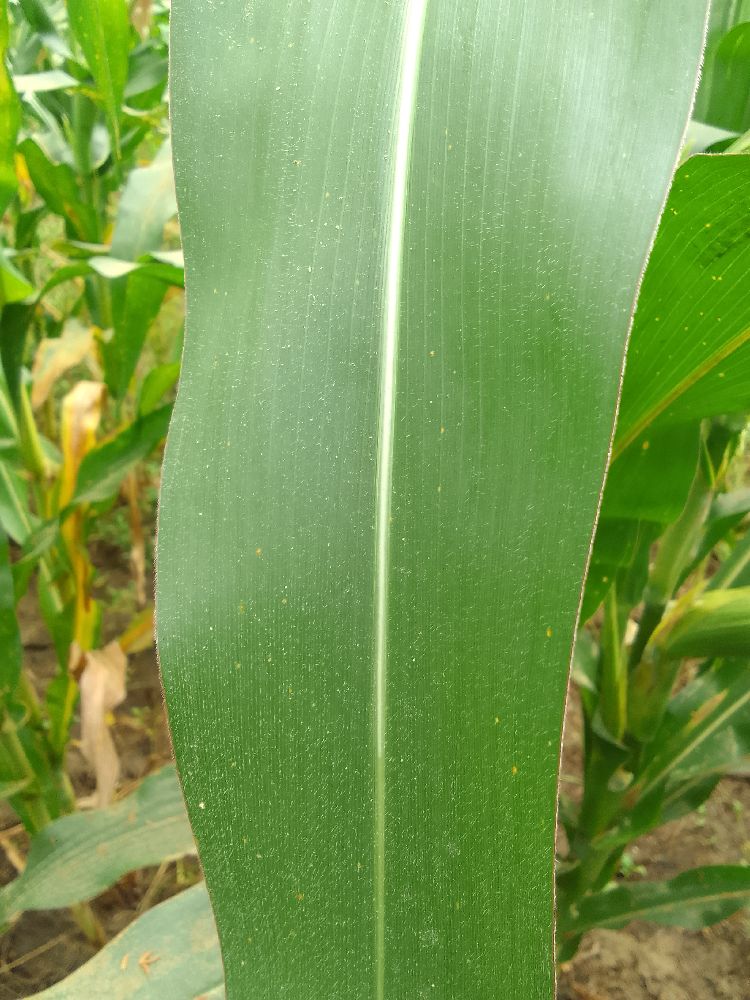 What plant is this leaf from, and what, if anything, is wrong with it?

maize, healthy
